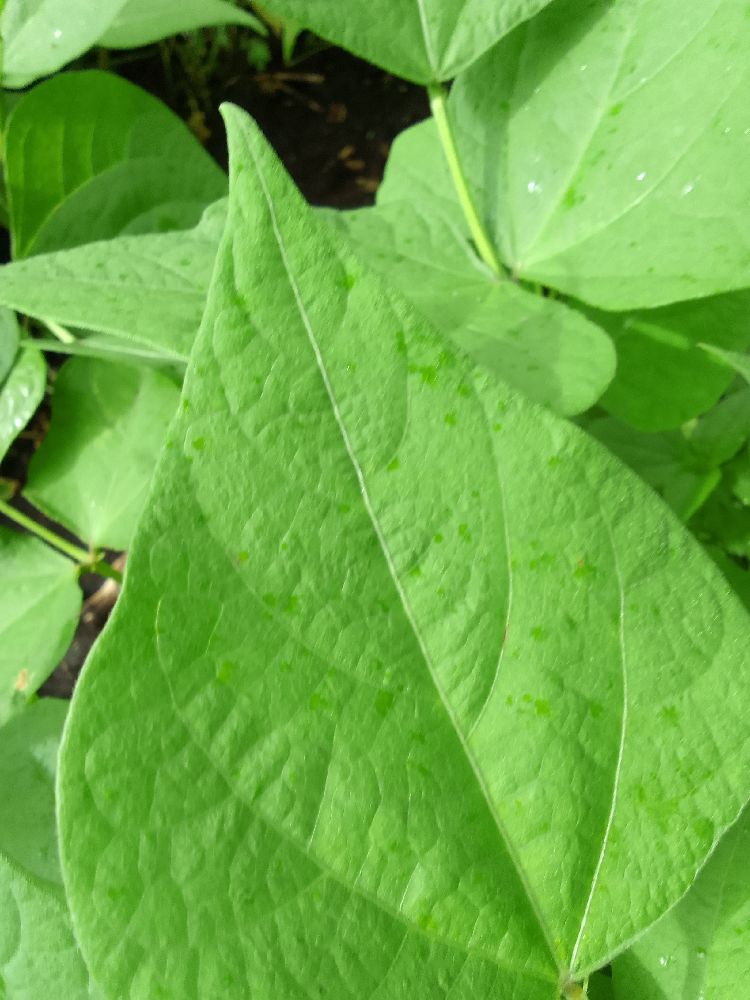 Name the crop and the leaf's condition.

common bean, healthy
